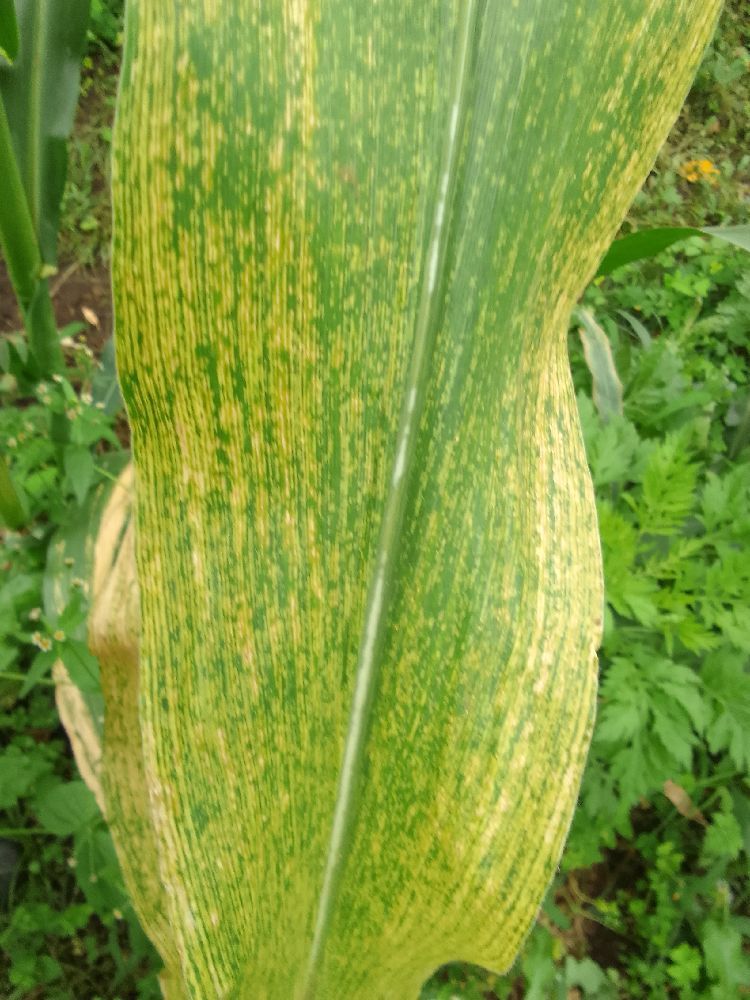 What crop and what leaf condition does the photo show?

maize, maize lethal necrosis
